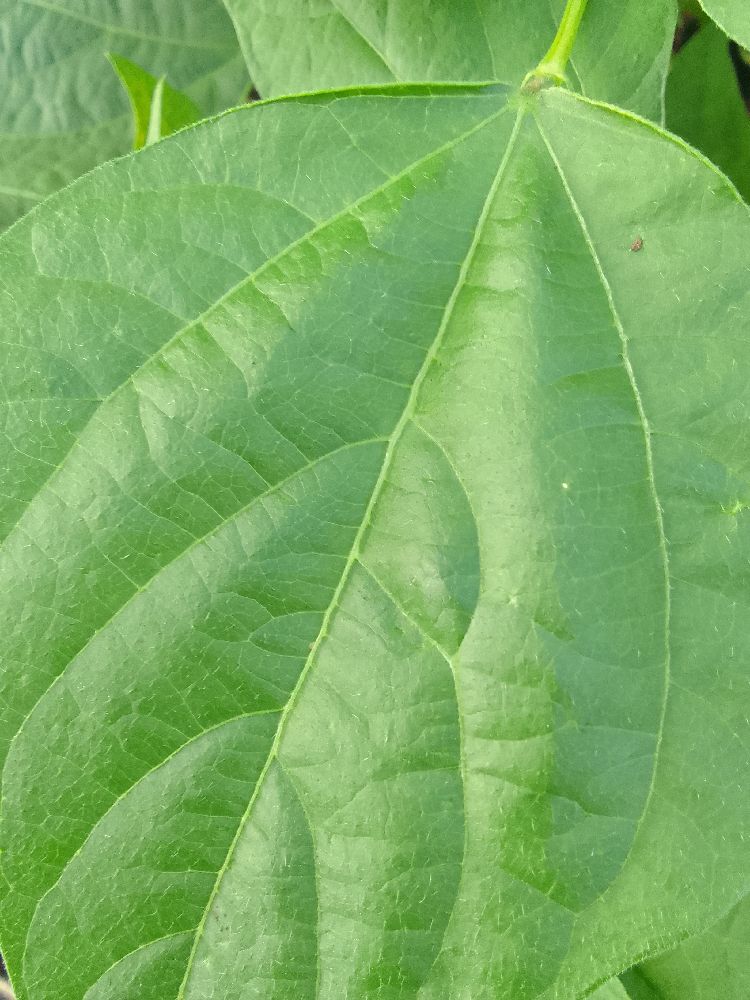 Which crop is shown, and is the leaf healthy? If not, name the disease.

common bean, healthy
